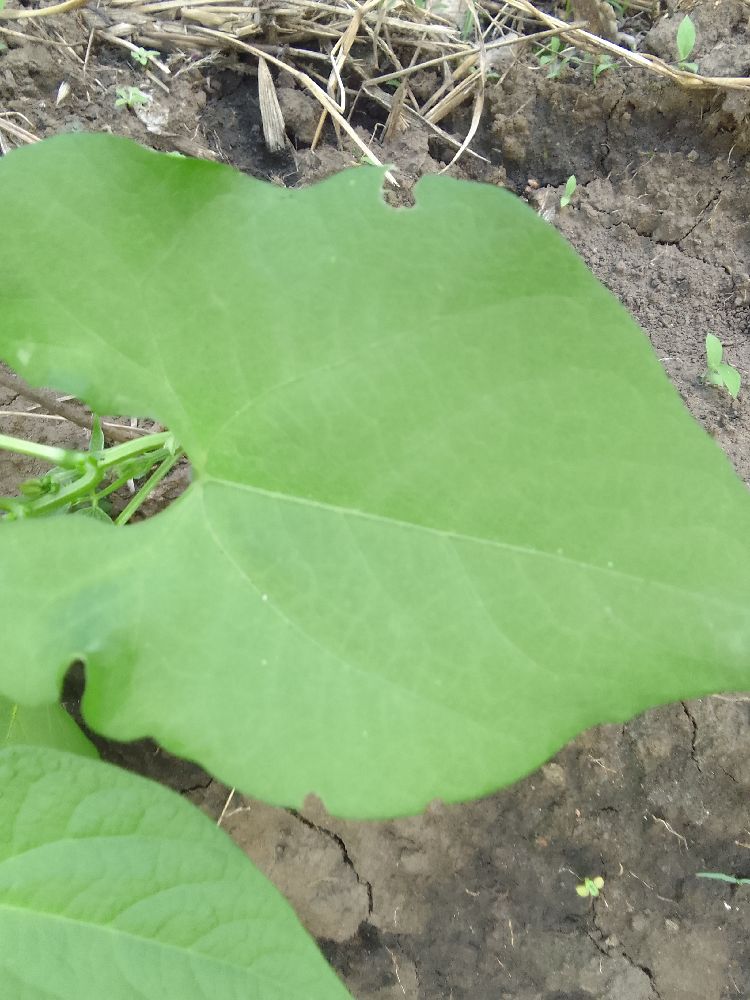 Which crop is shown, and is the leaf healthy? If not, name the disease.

common bean, healthy
